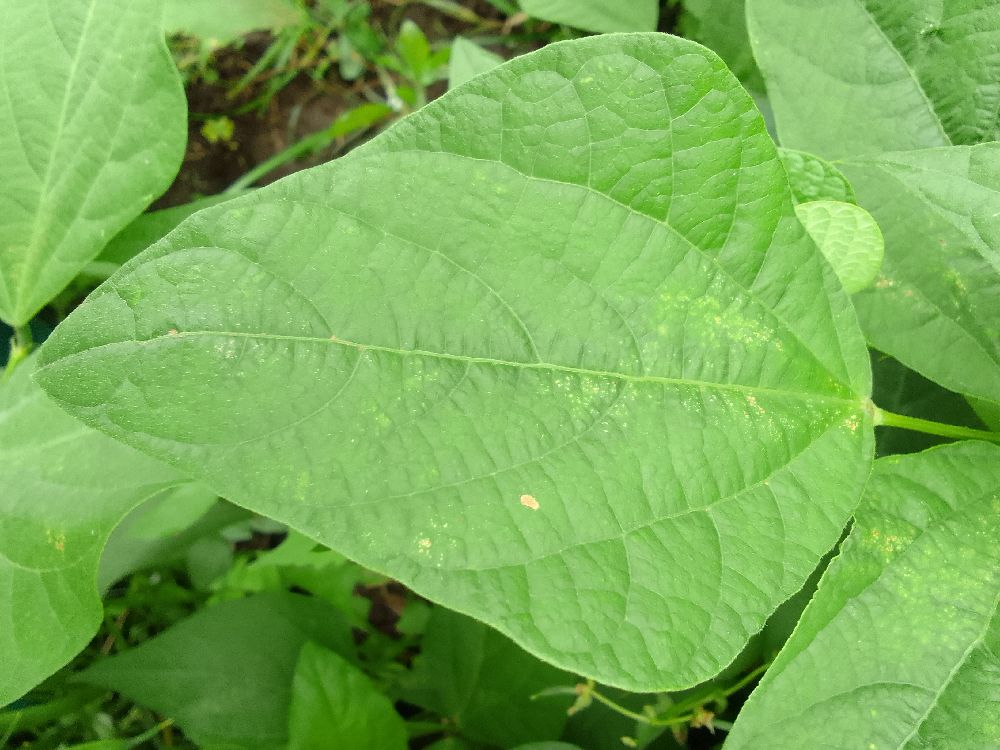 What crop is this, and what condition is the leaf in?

common bean, healthy
